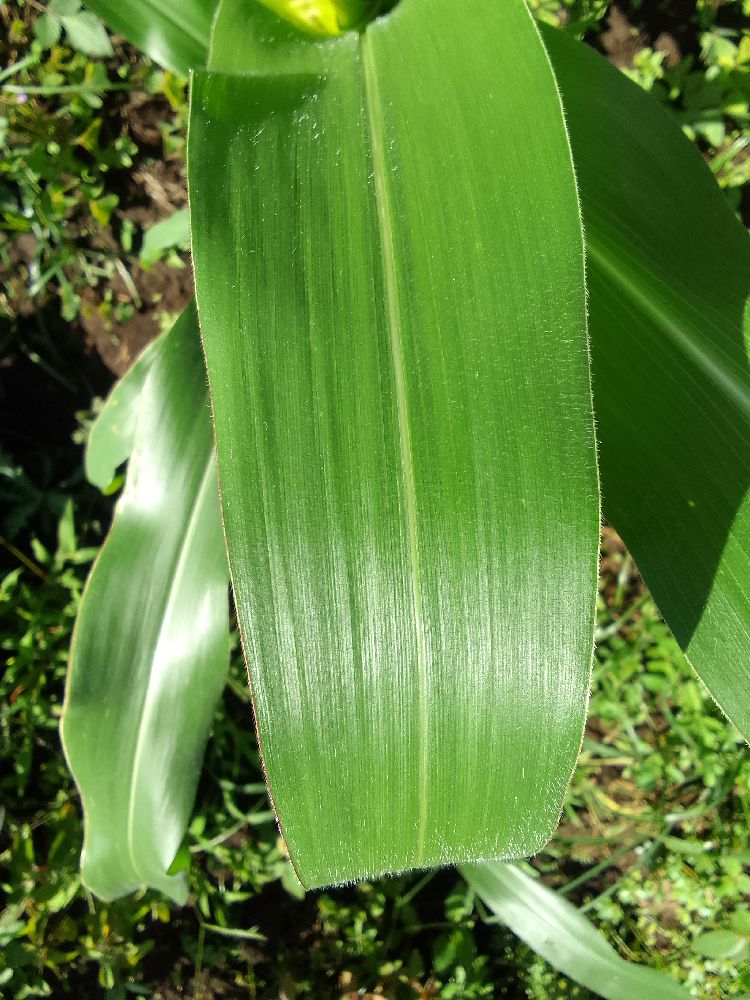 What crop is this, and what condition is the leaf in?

maize, healthy
